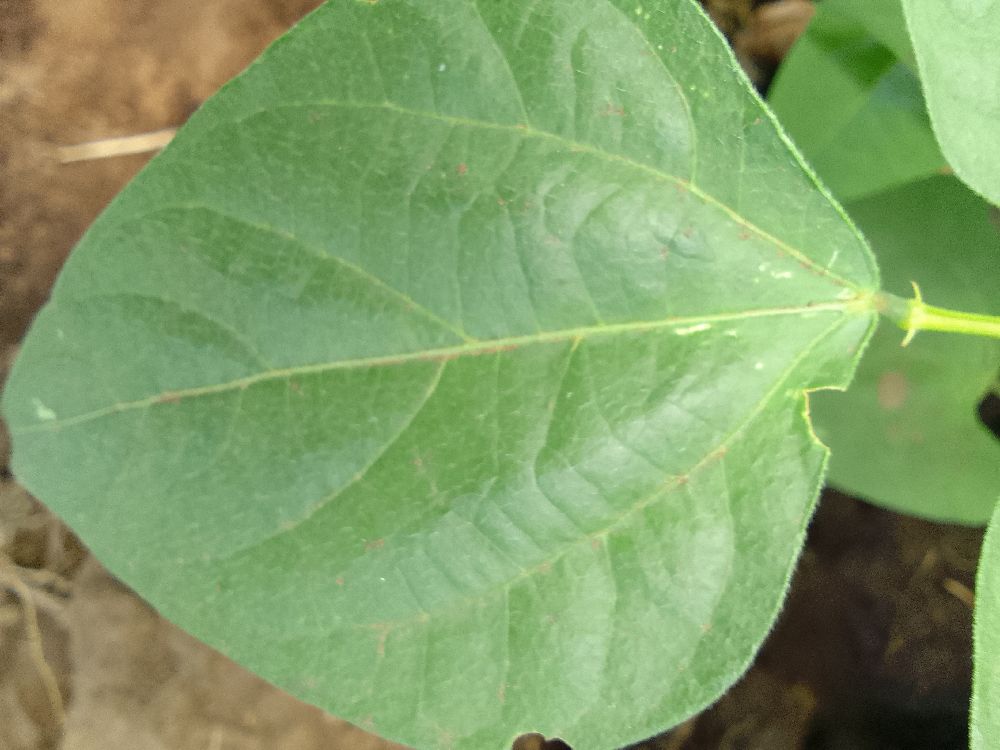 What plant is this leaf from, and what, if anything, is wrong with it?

common bean, healthy
